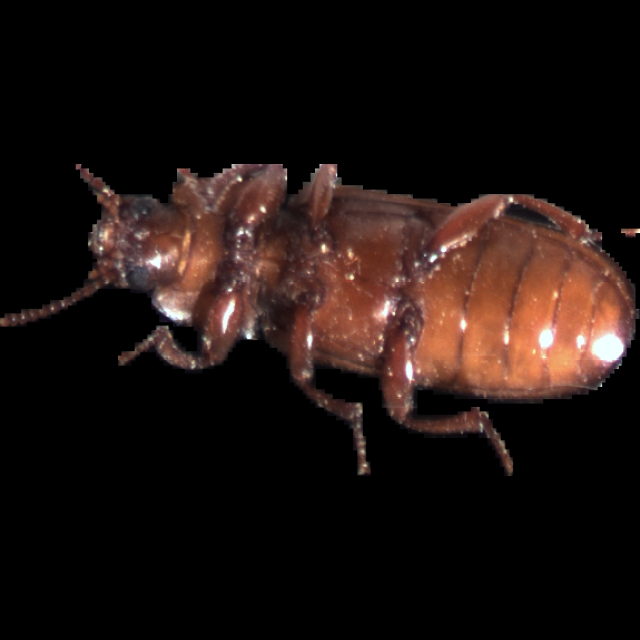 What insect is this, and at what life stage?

mealworm beetle
